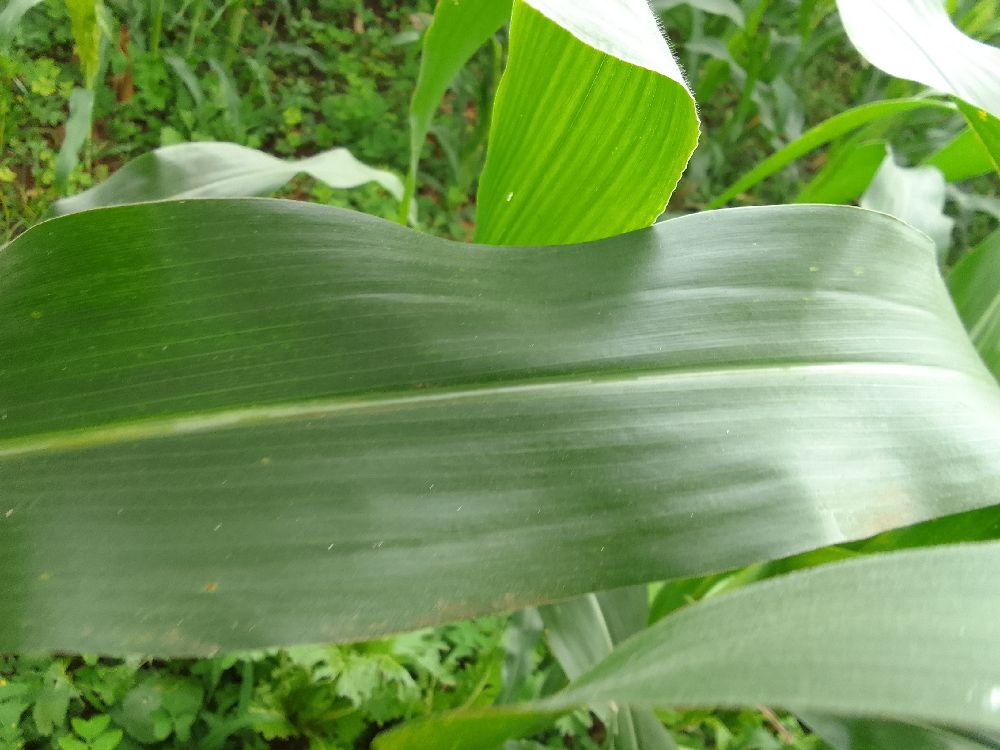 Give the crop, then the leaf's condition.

maize, healthy
